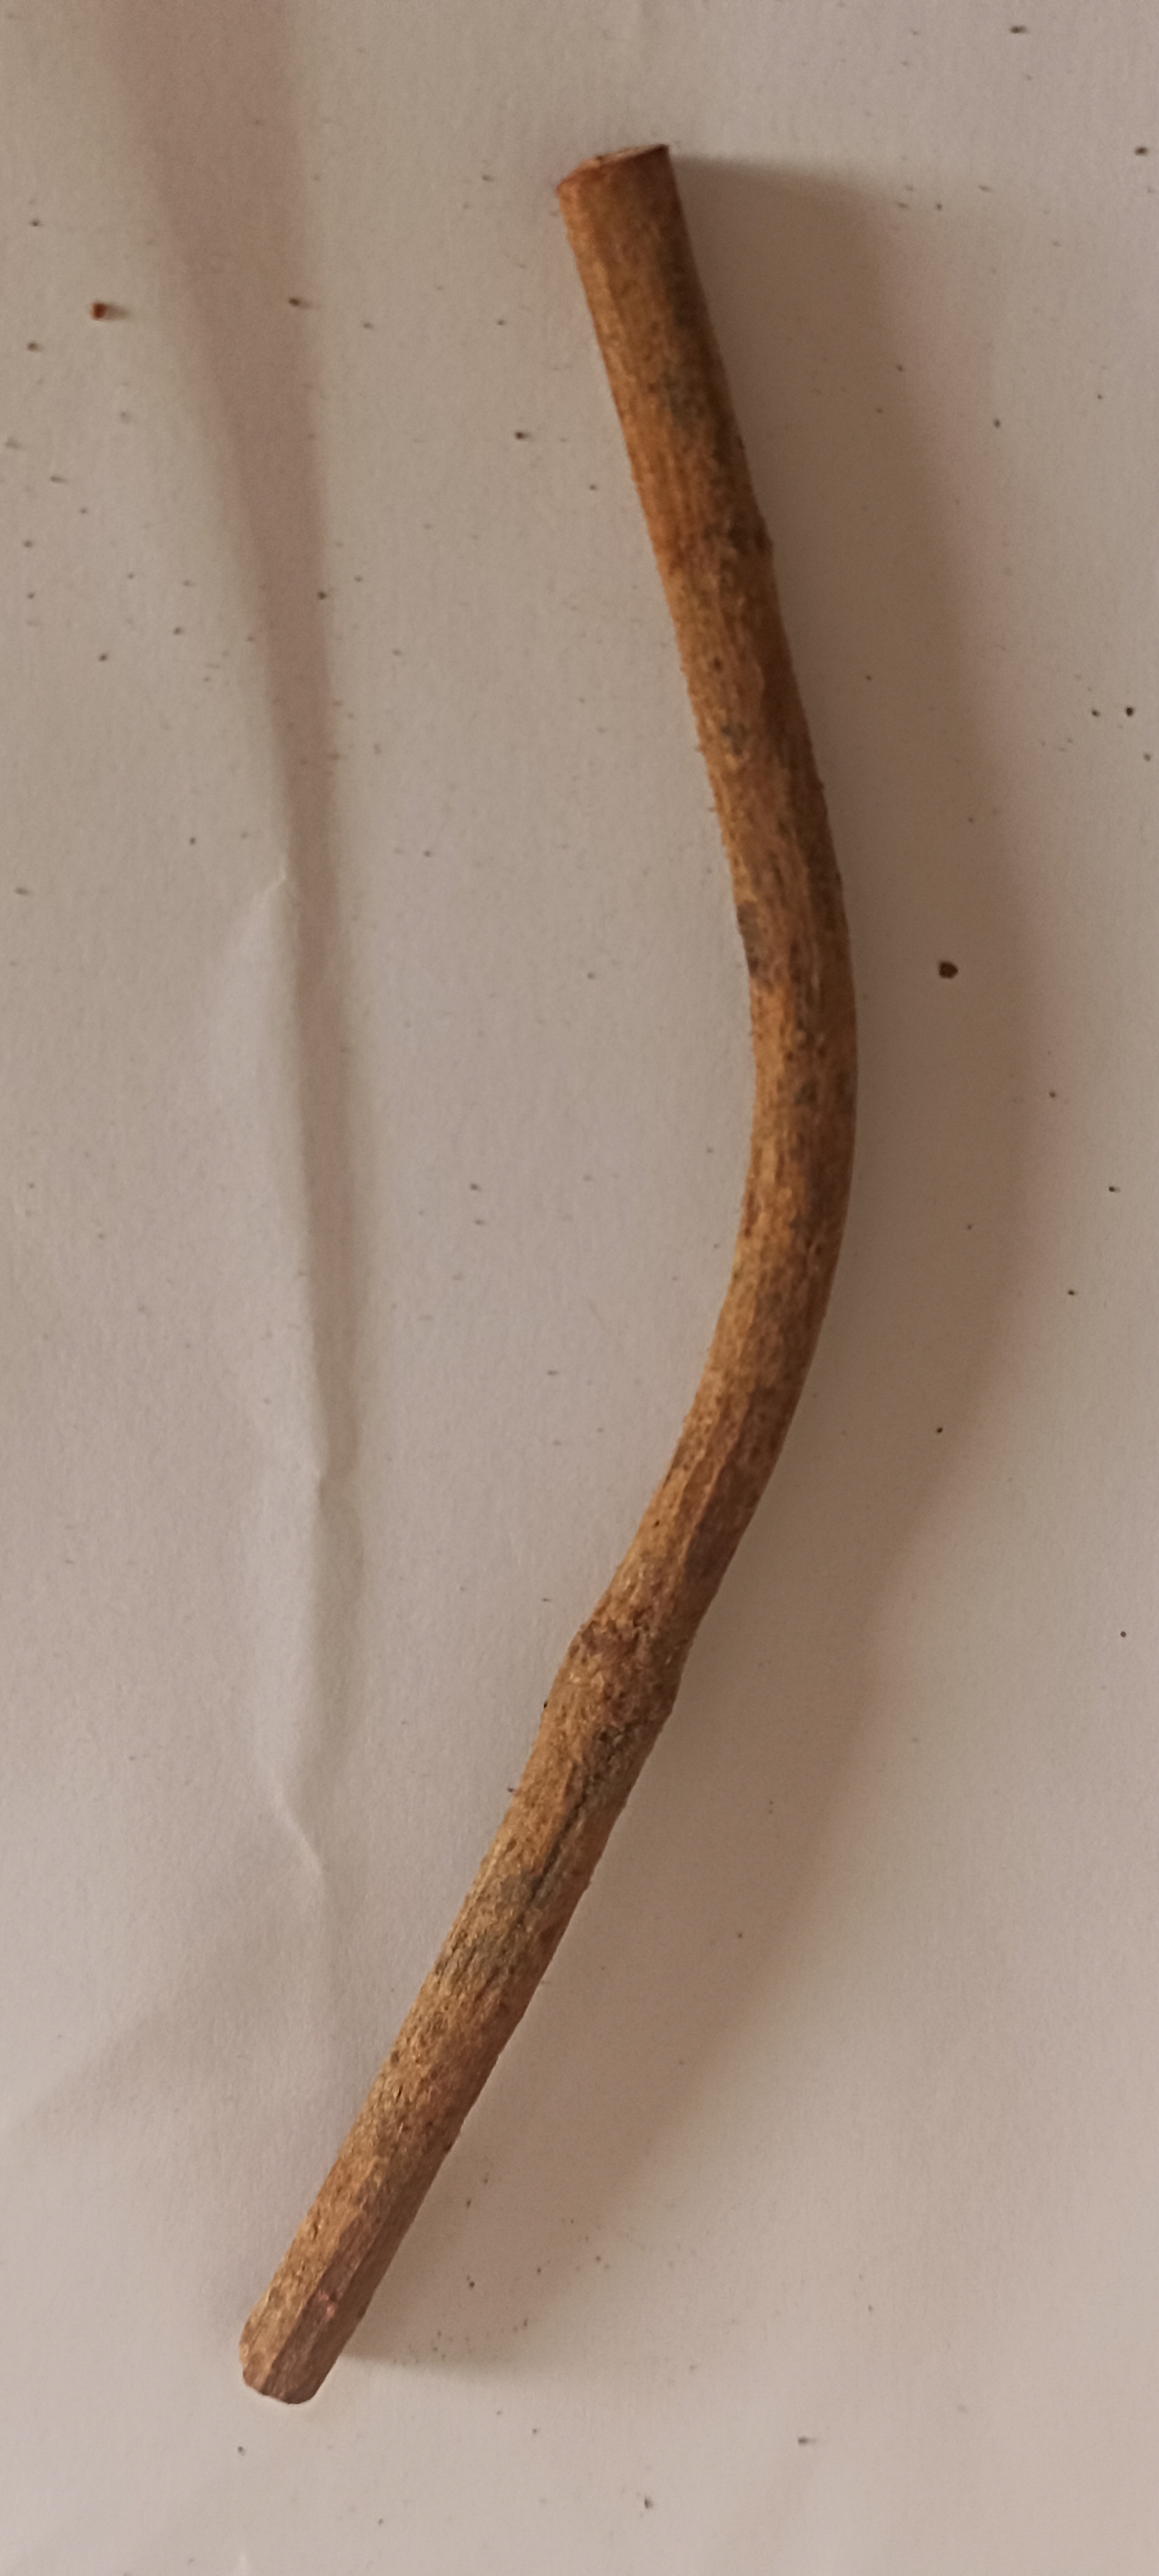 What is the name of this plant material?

manjistha
